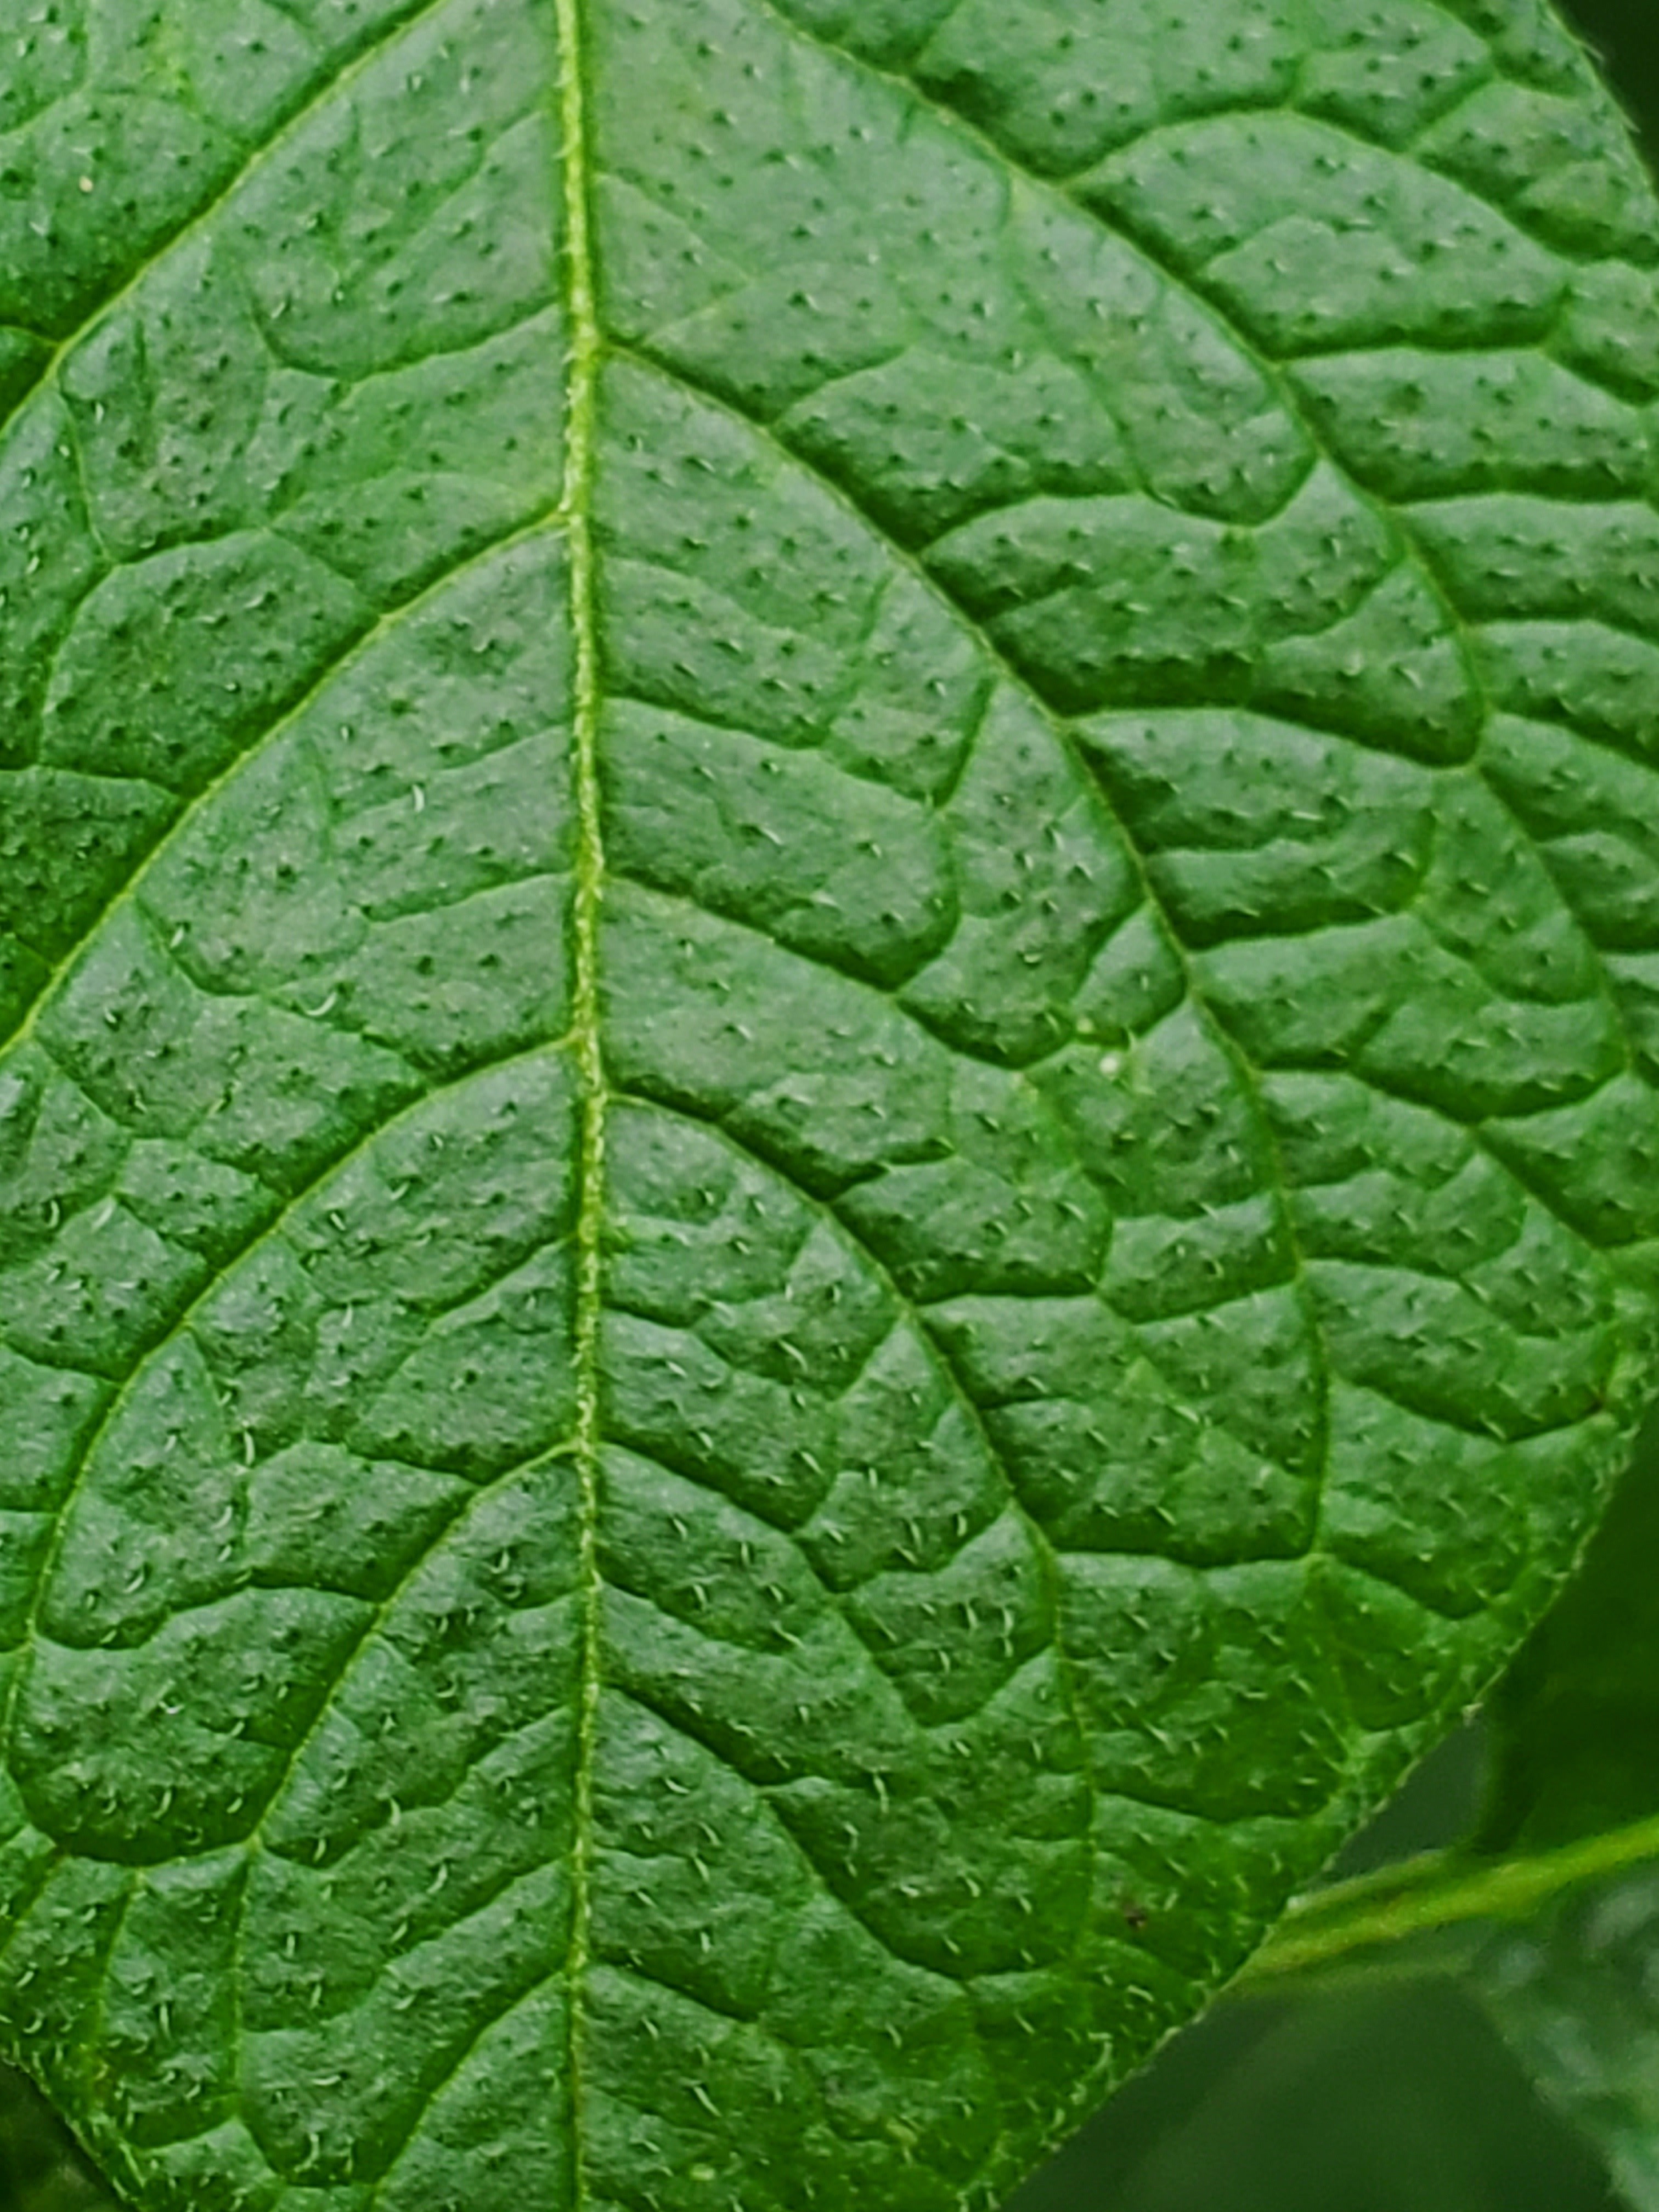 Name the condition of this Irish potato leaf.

healthy
